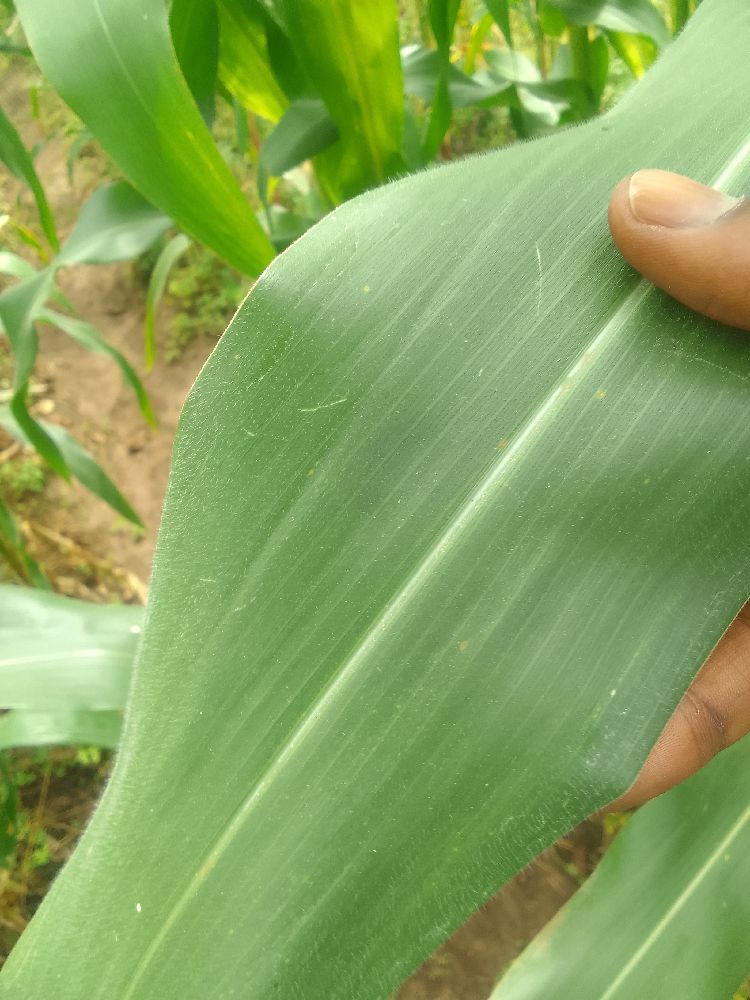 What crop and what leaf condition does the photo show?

maize, healthy
